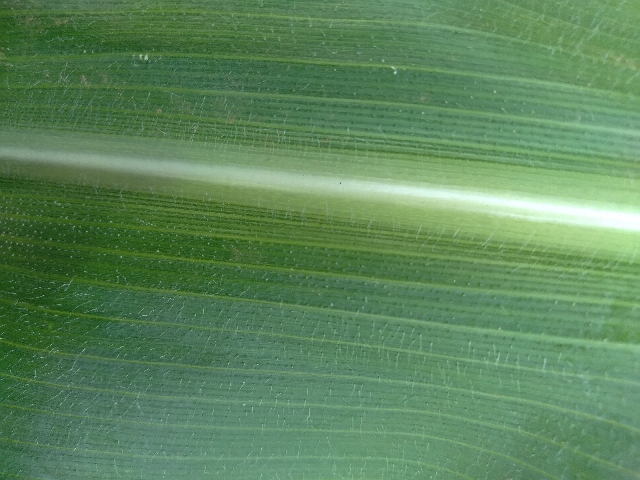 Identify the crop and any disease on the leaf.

maize, healthy
